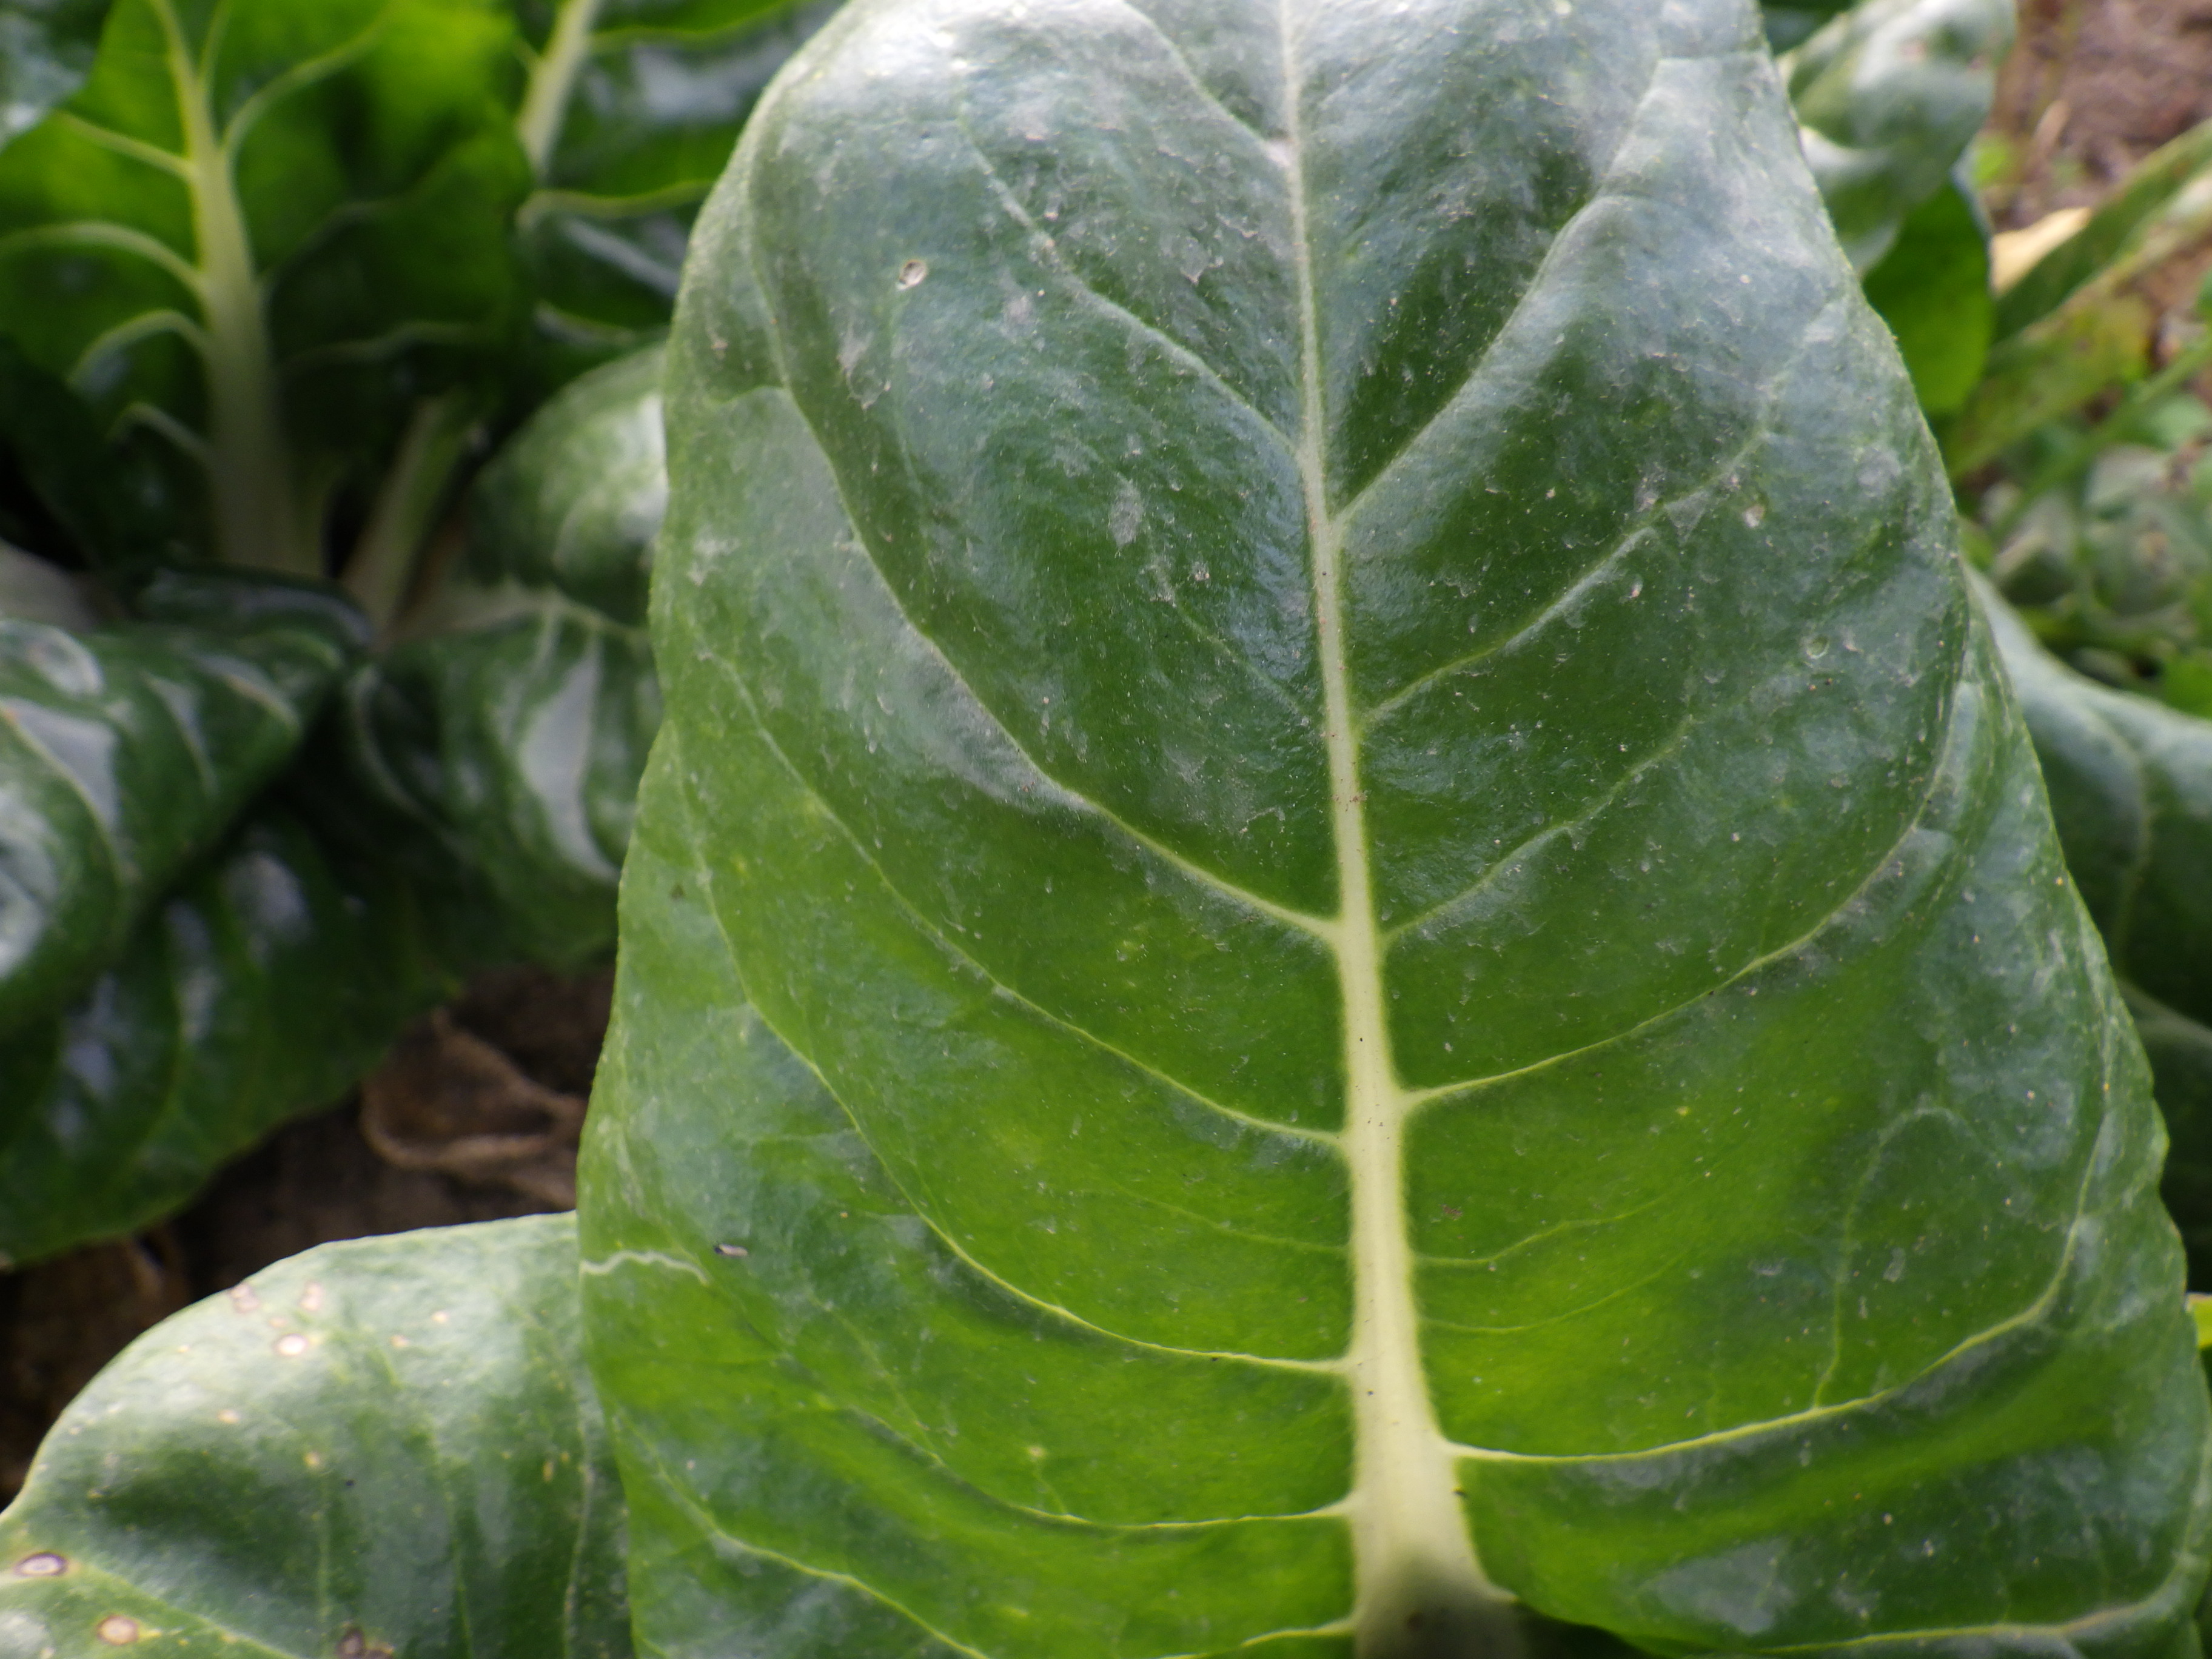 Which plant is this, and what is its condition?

chard, healthy
